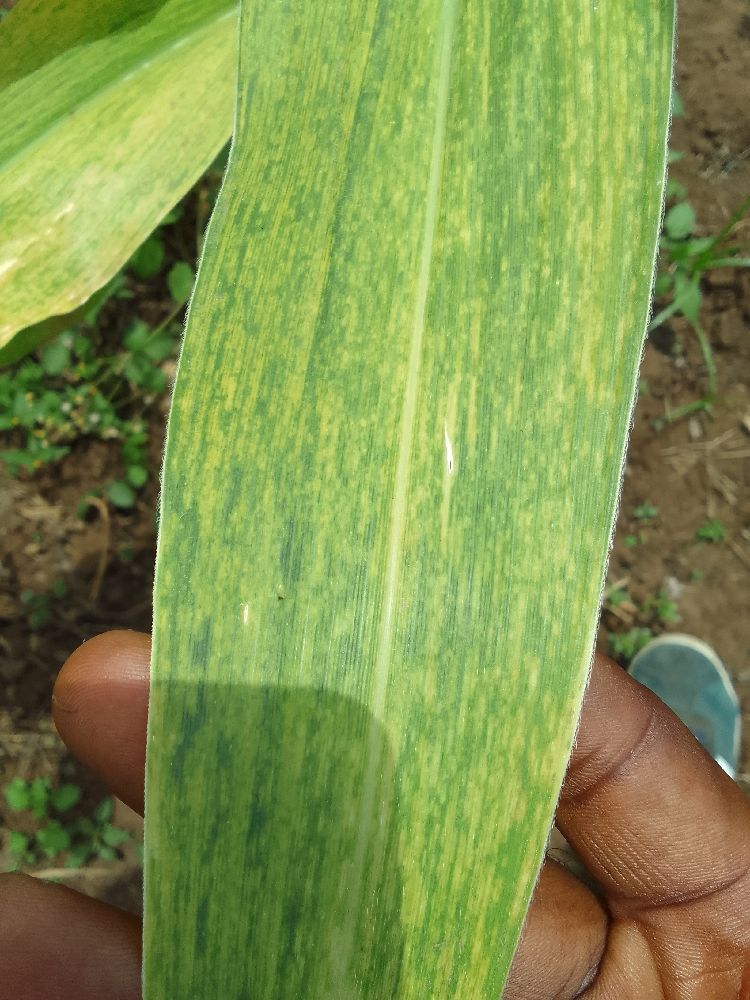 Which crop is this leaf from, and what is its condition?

maize, maize lethal necrosis
